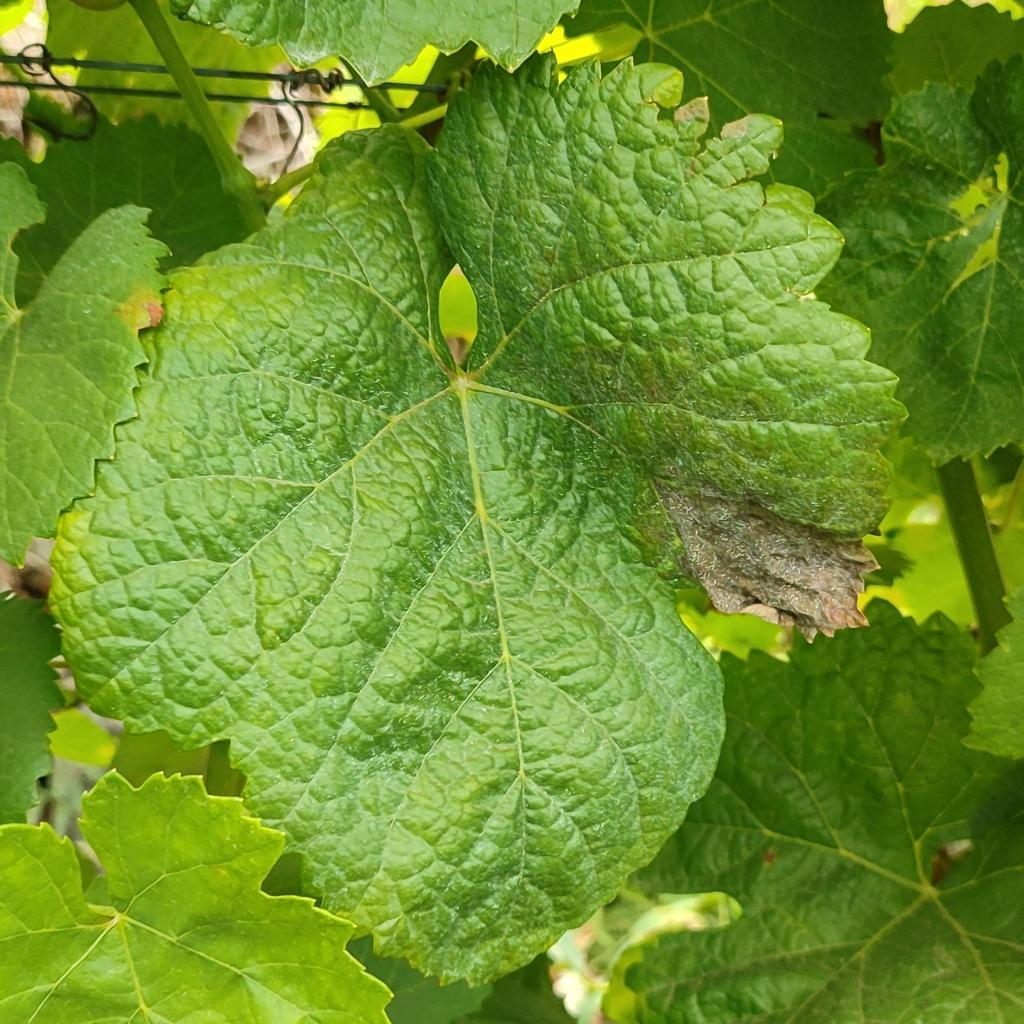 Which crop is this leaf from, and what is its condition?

grapevine, downy mildew
